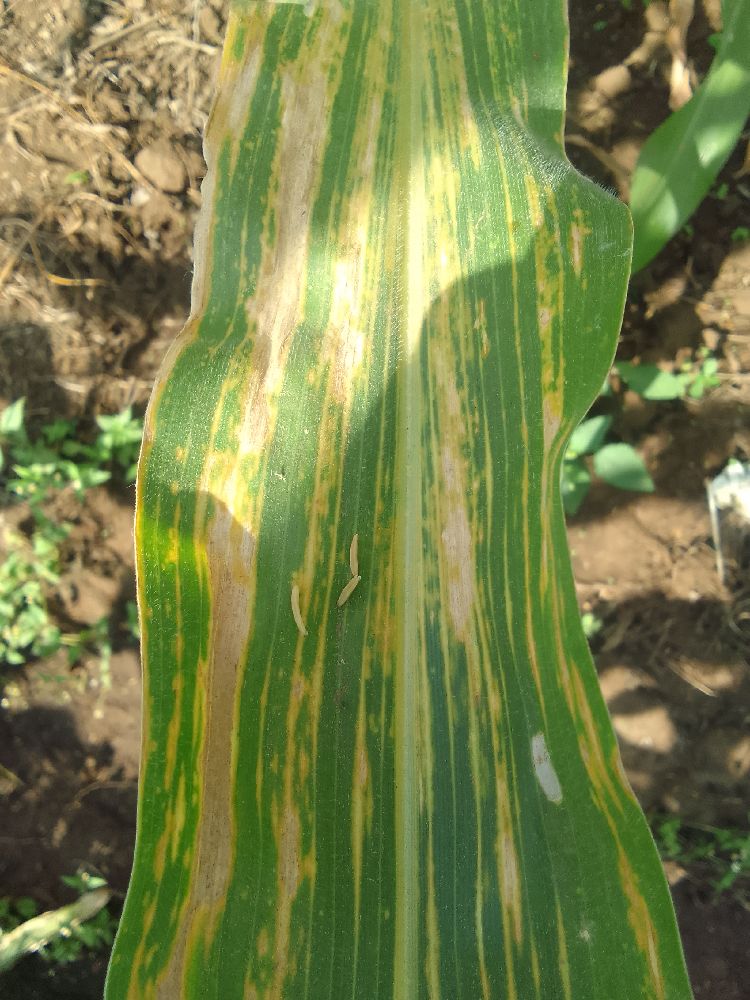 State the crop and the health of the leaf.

maize, maize lethal necrosis
